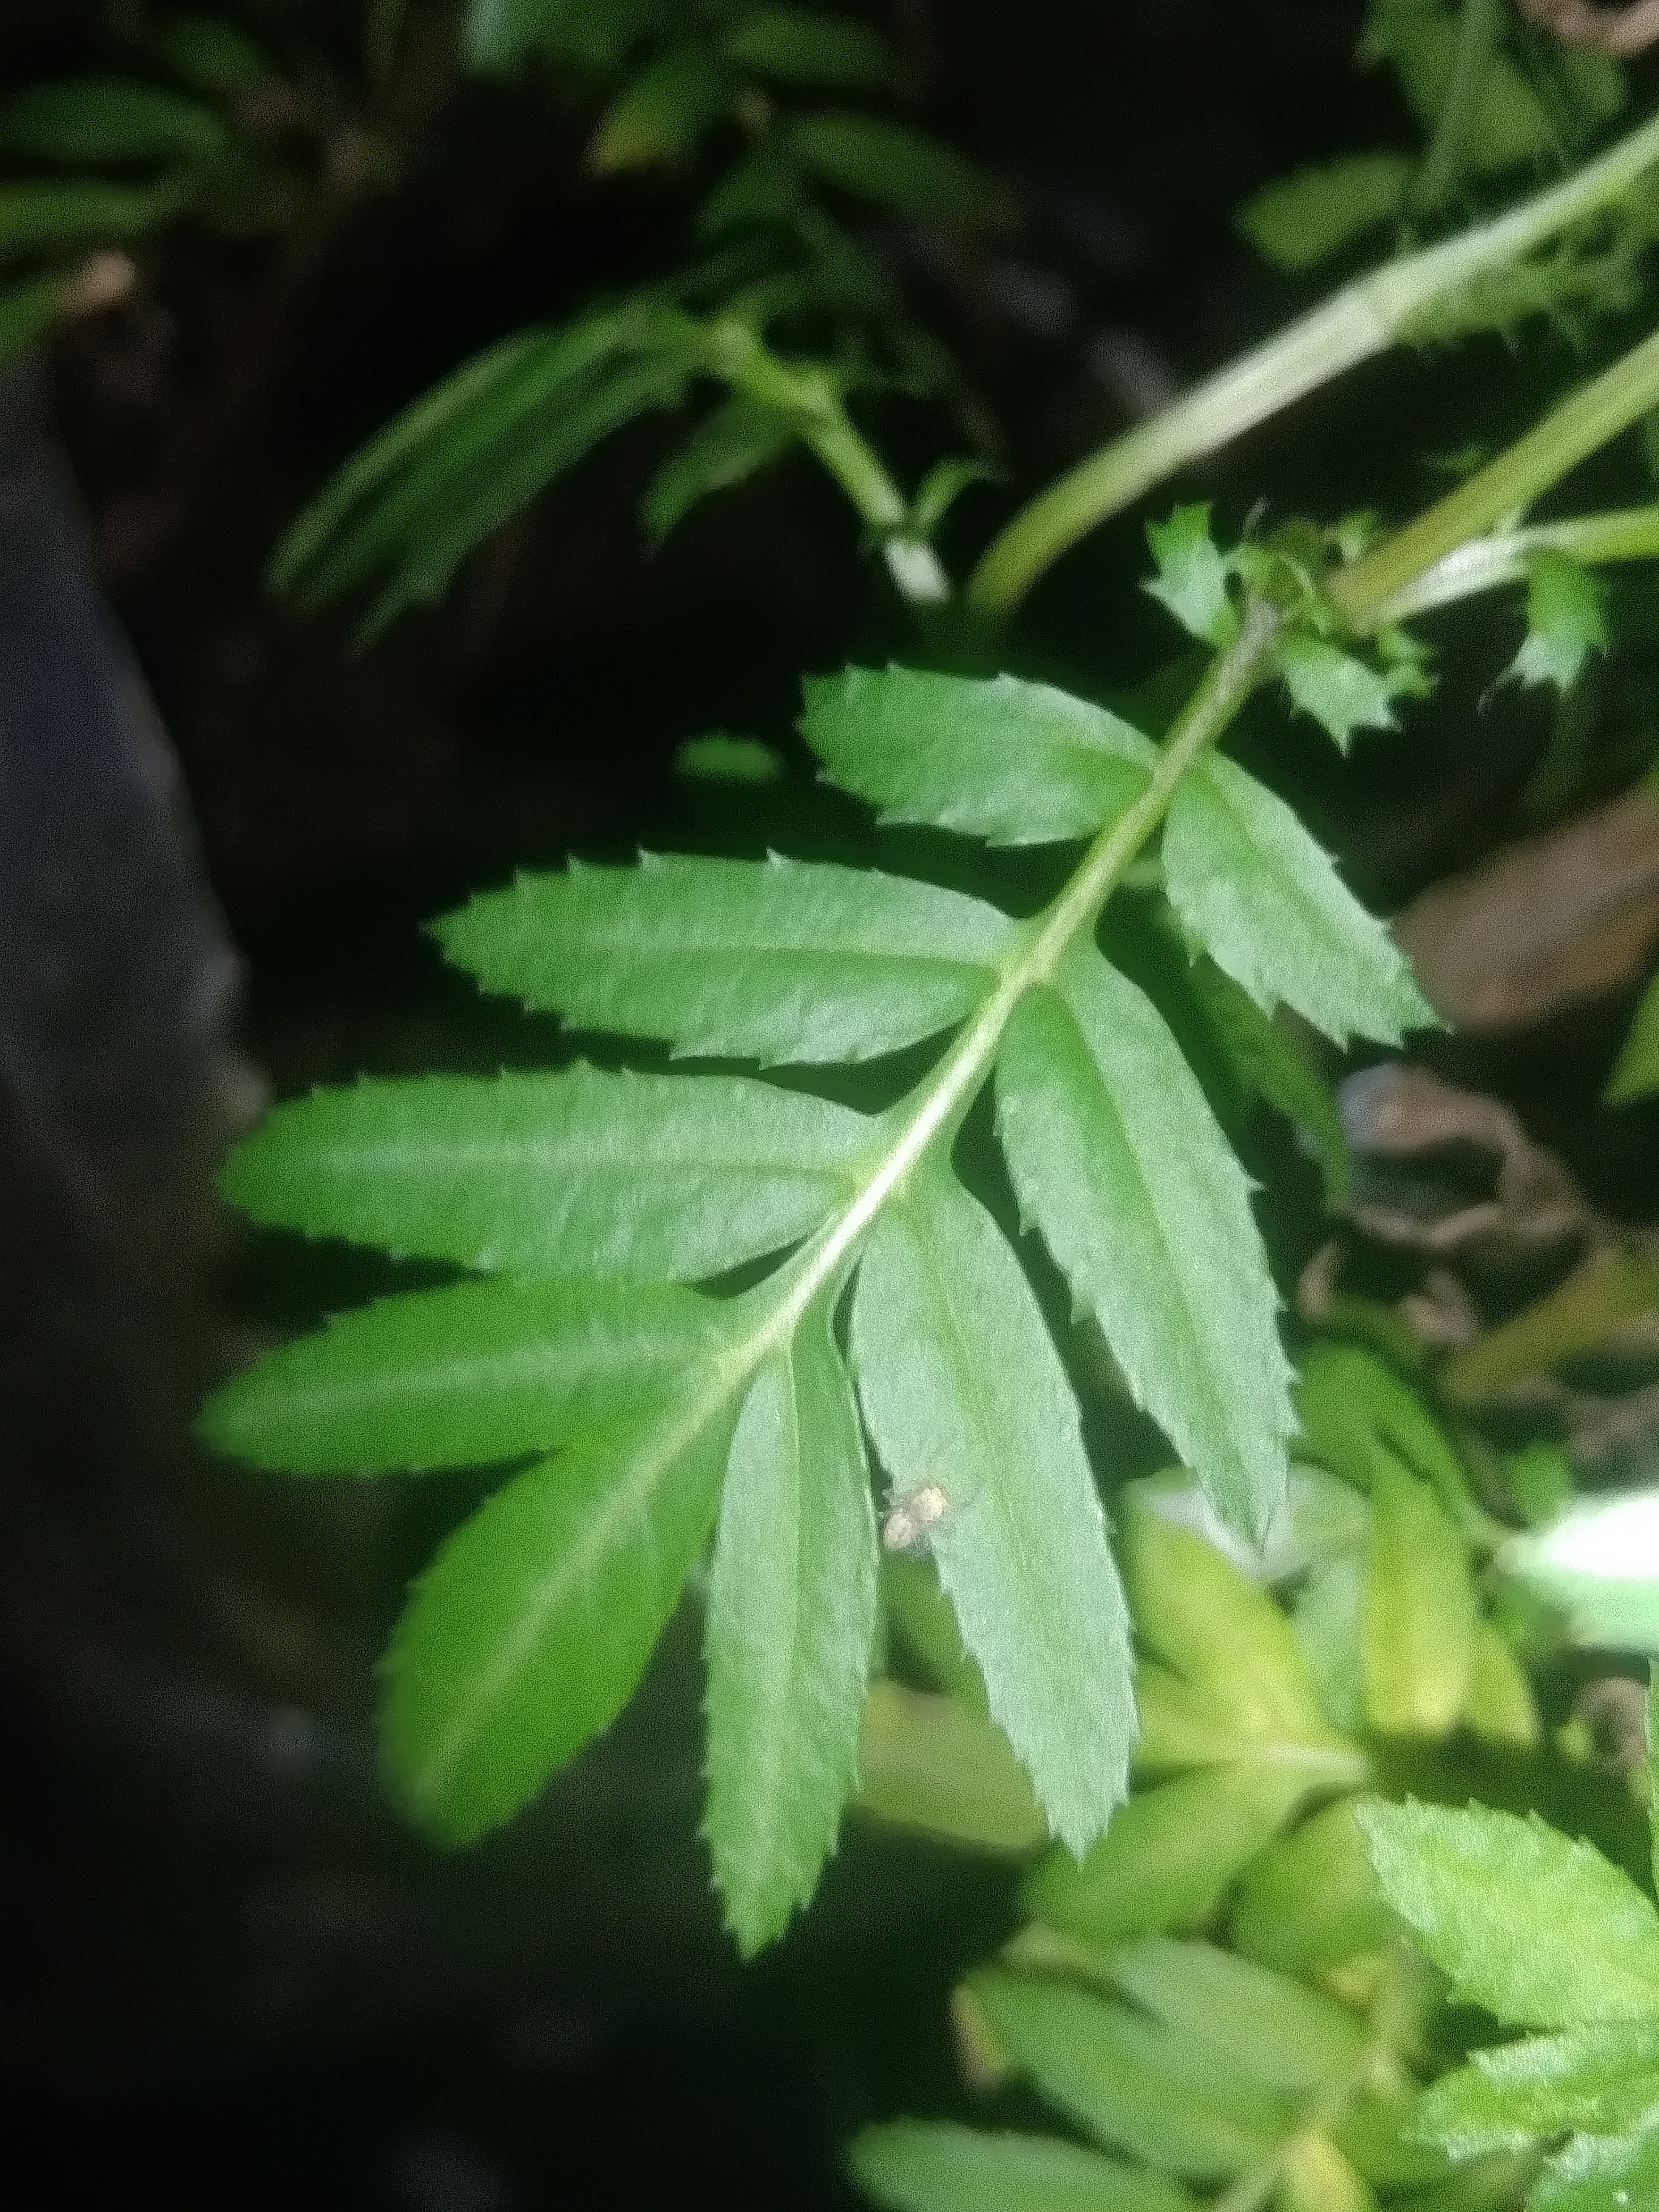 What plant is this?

marigold
